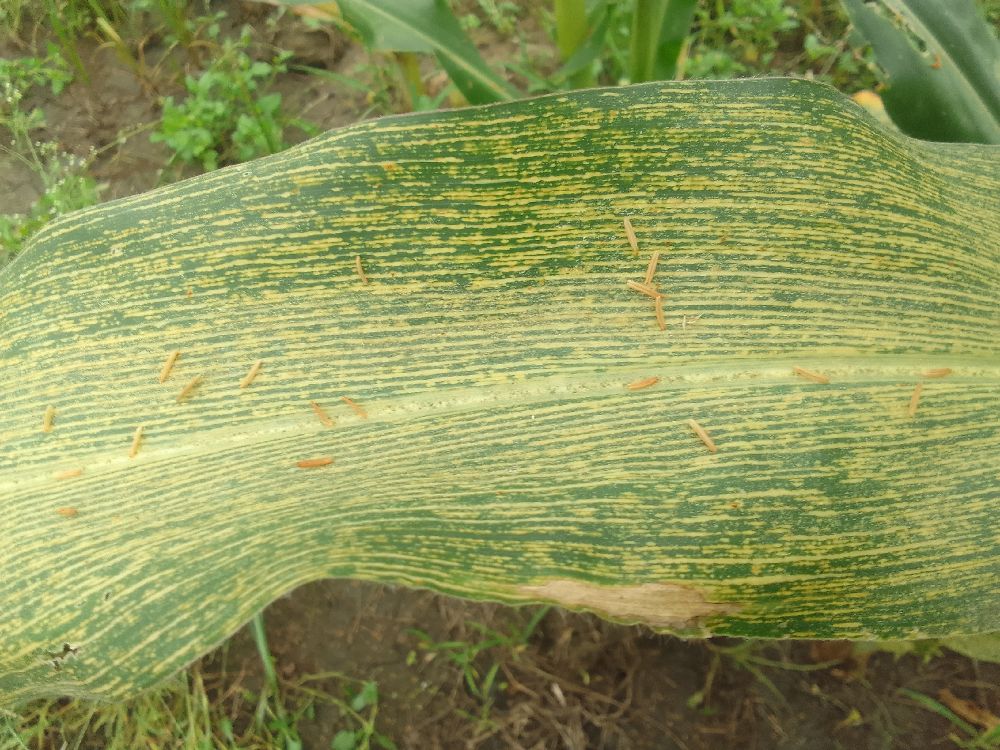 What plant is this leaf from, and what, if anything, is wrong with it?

maize, maize streak virus
